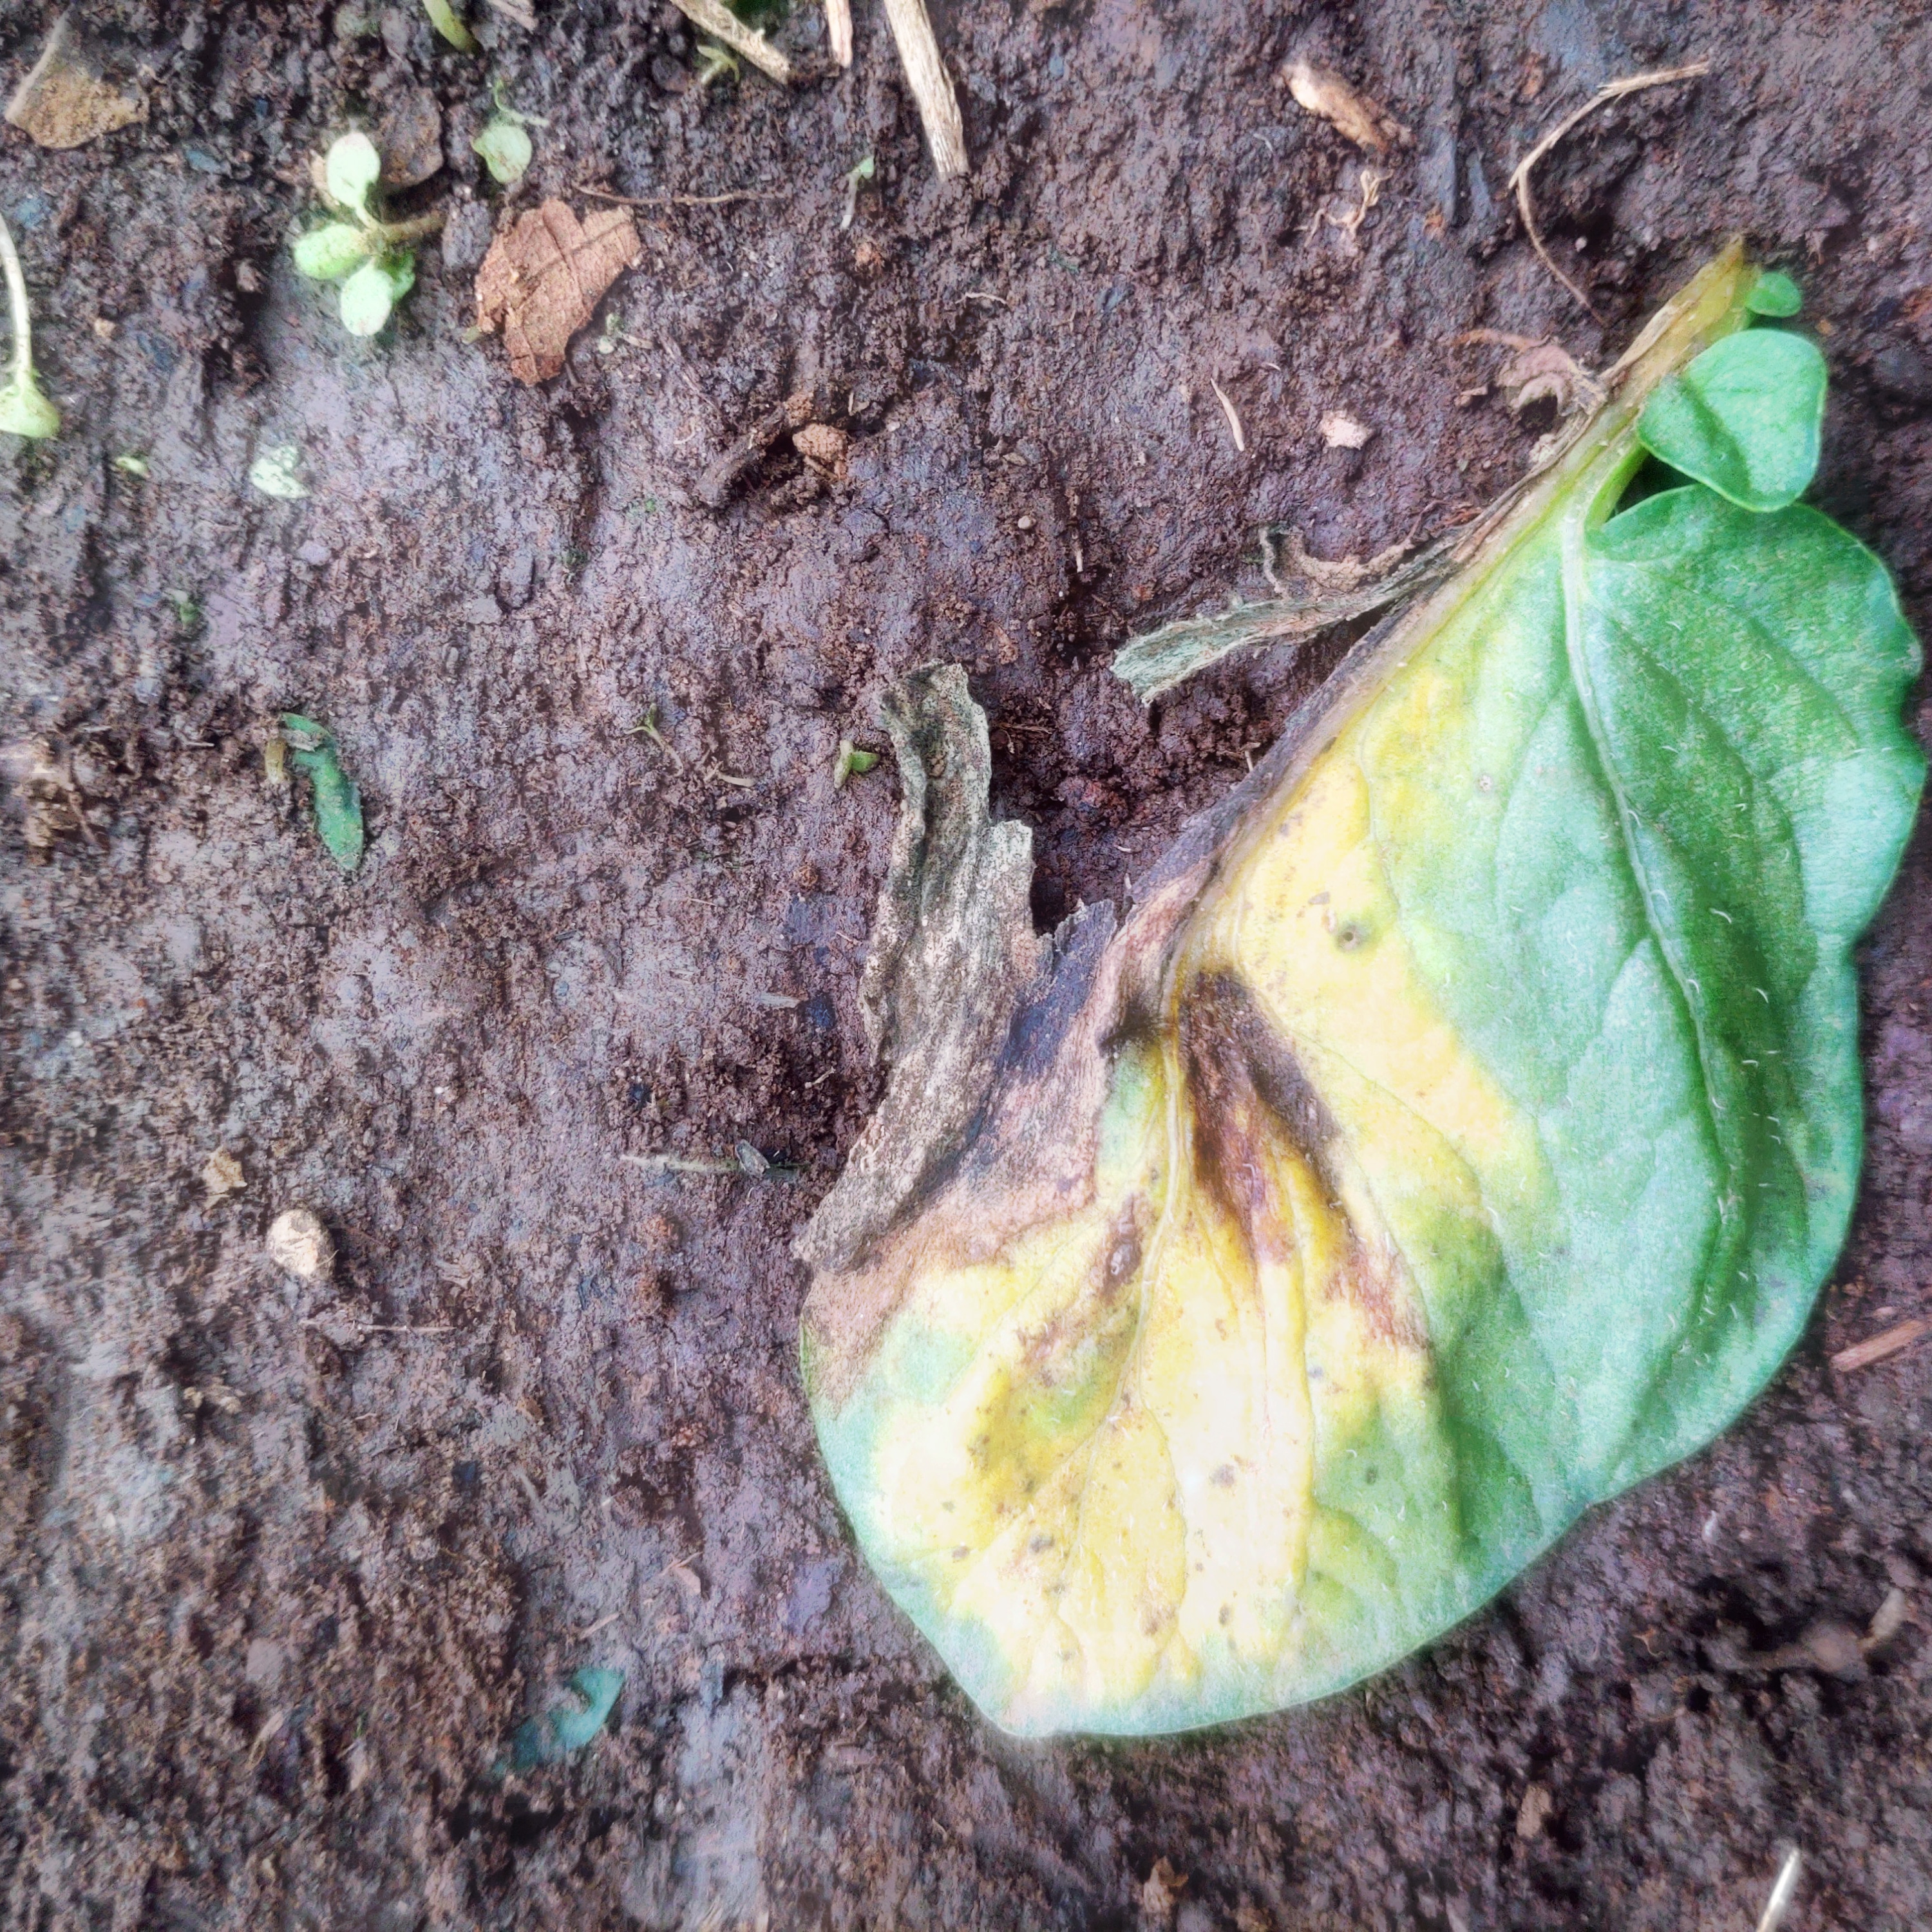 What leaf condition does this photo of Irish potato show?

late blight
